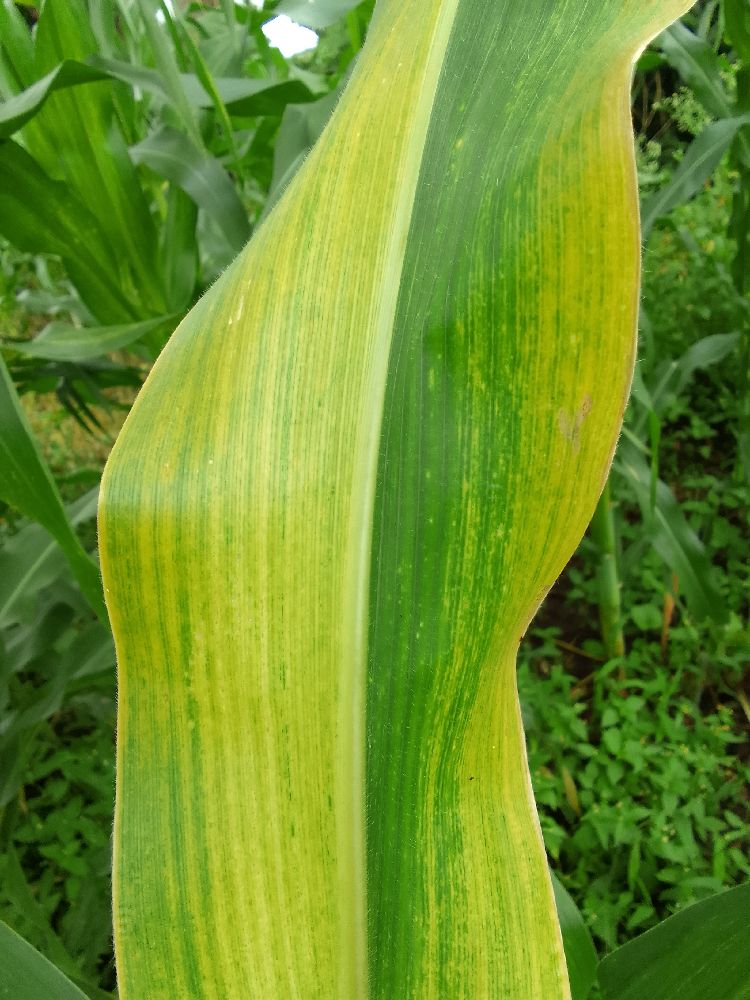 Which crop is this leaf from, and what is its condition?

maize, maize lethal necrosis
